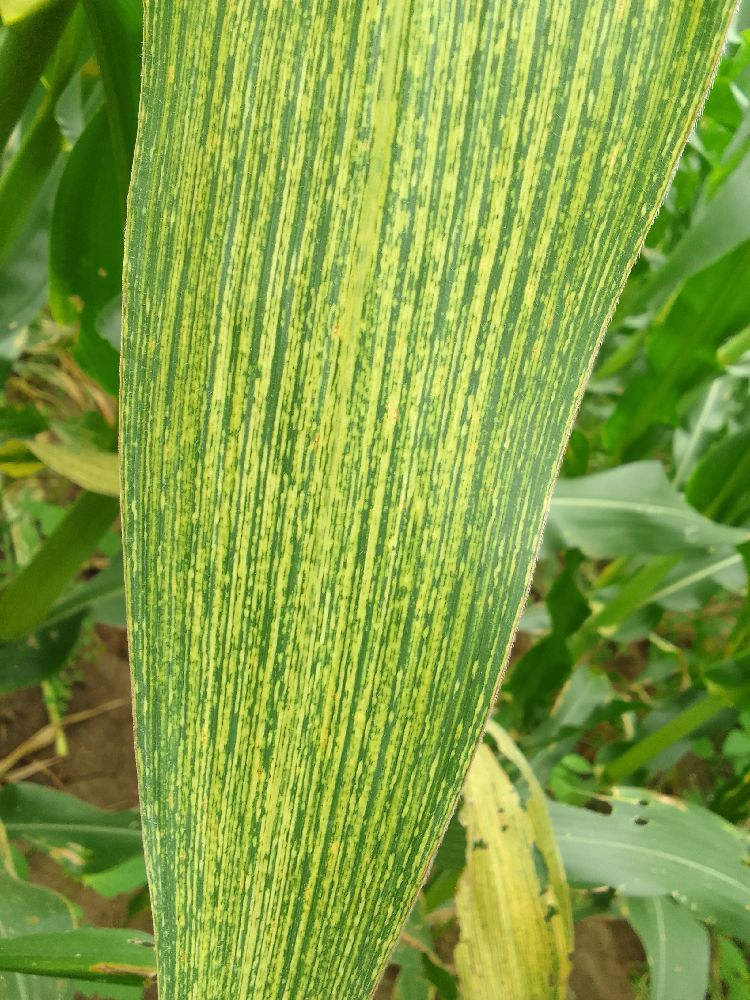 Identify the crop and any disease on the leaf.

maize, maize streak virus
